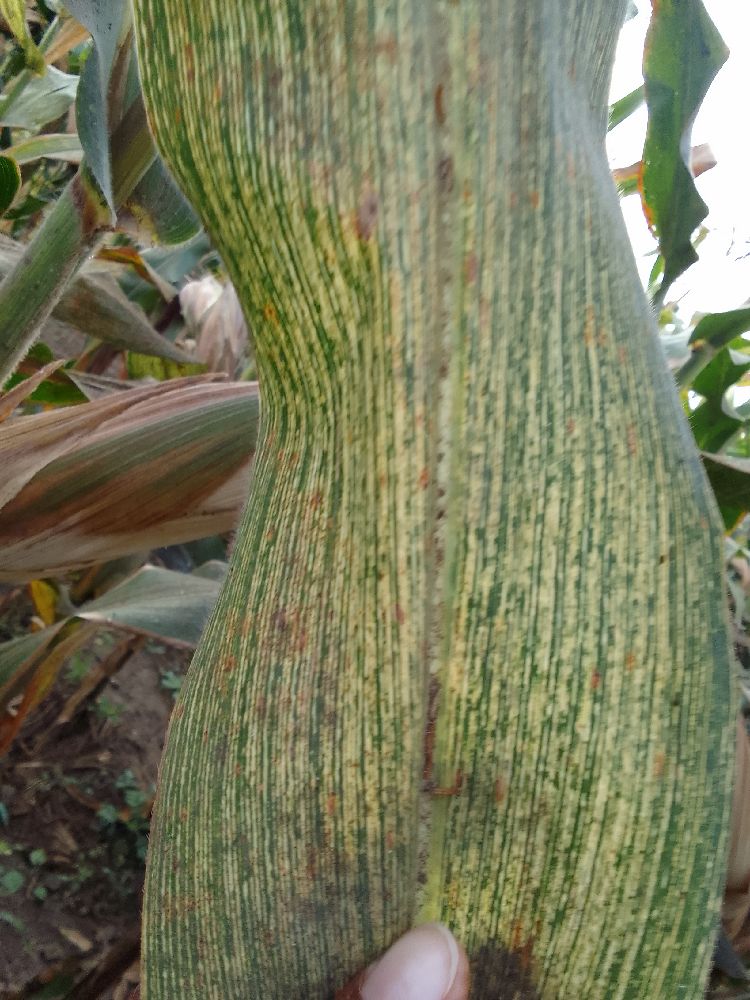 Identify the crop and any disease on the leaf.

maize, maize streak virus
